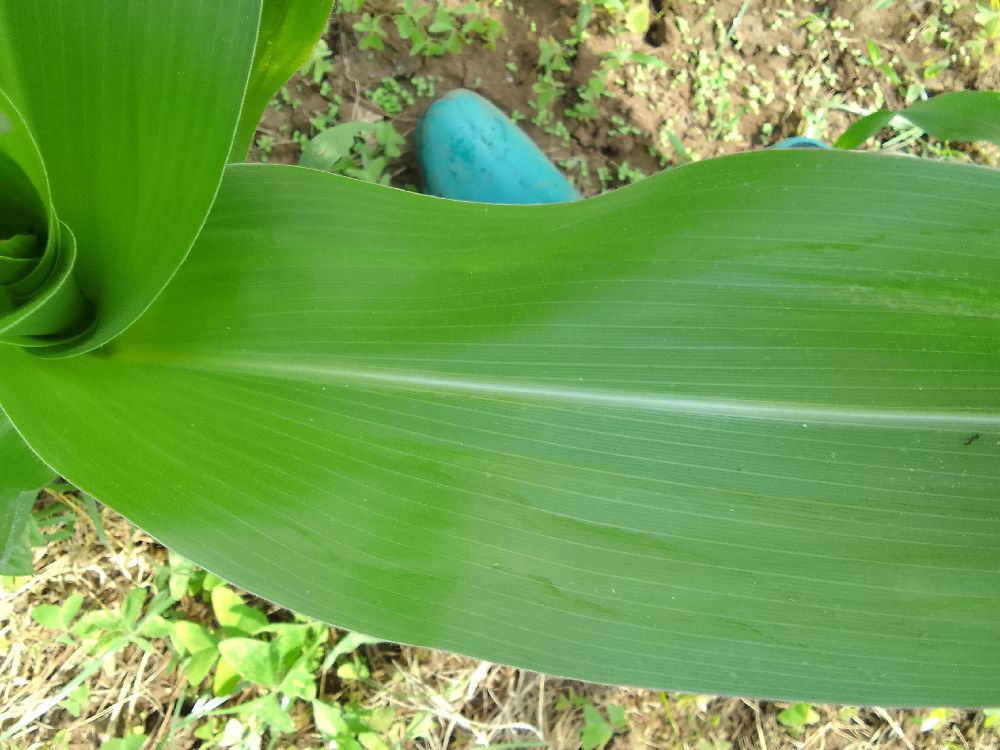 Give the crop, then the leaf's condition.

maize, healthy
